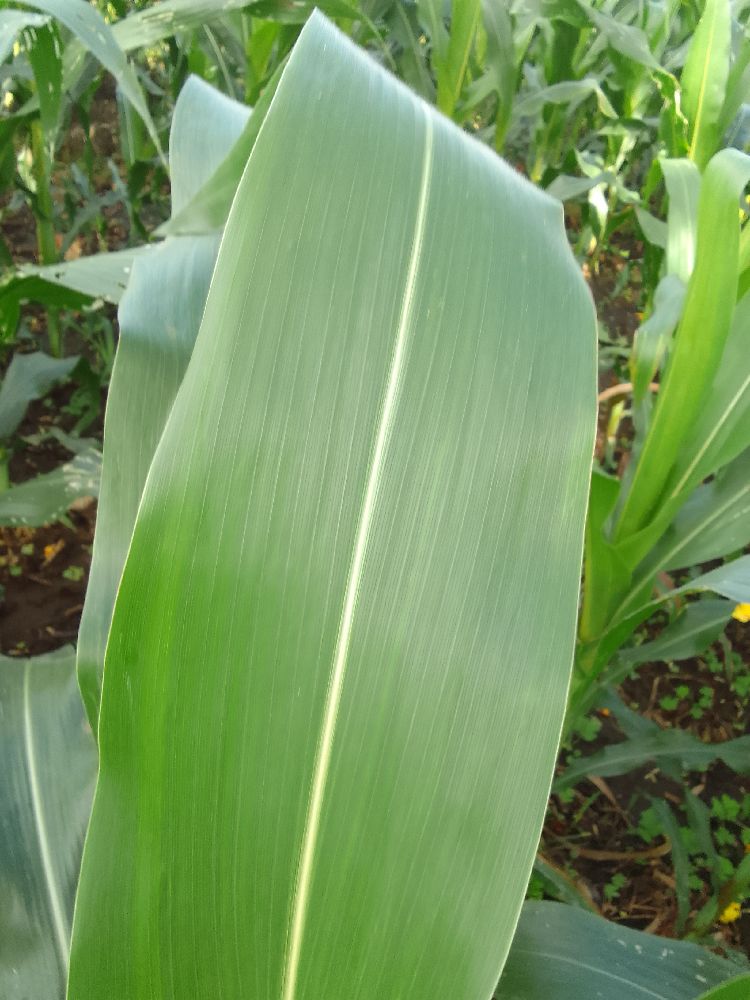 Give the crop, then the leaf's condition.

maize, healthy
